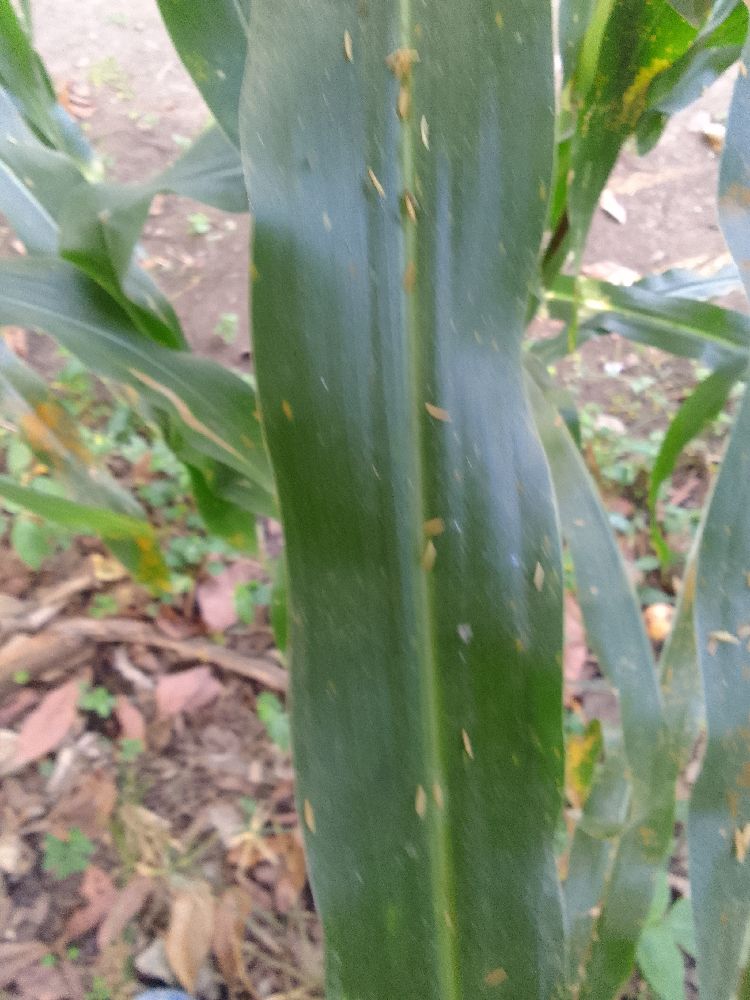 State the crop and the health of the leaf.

maize, healthy
